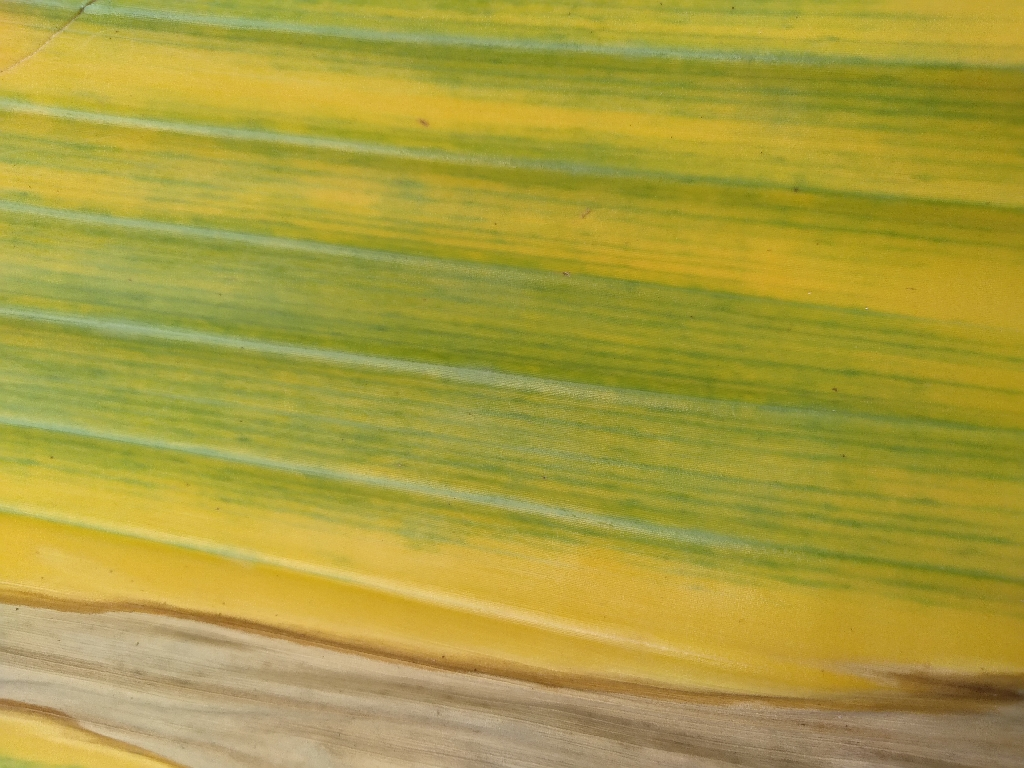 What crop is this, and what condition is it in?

banana, fusarium wilt race 1
